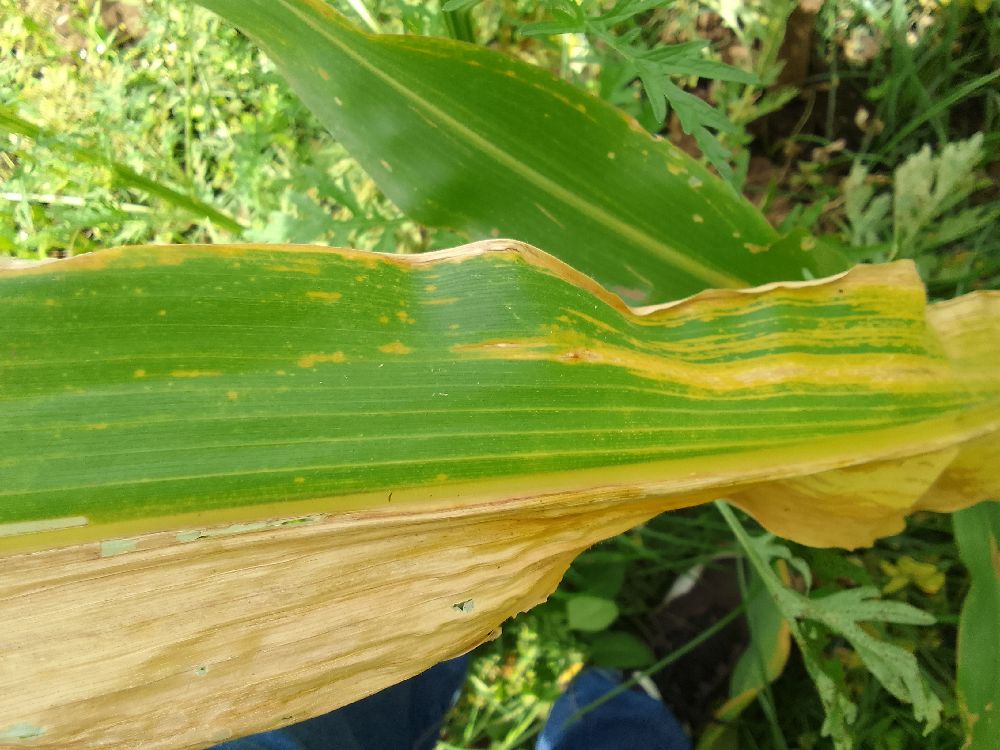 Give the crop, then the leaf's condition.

maize, maize lethal necrosis
